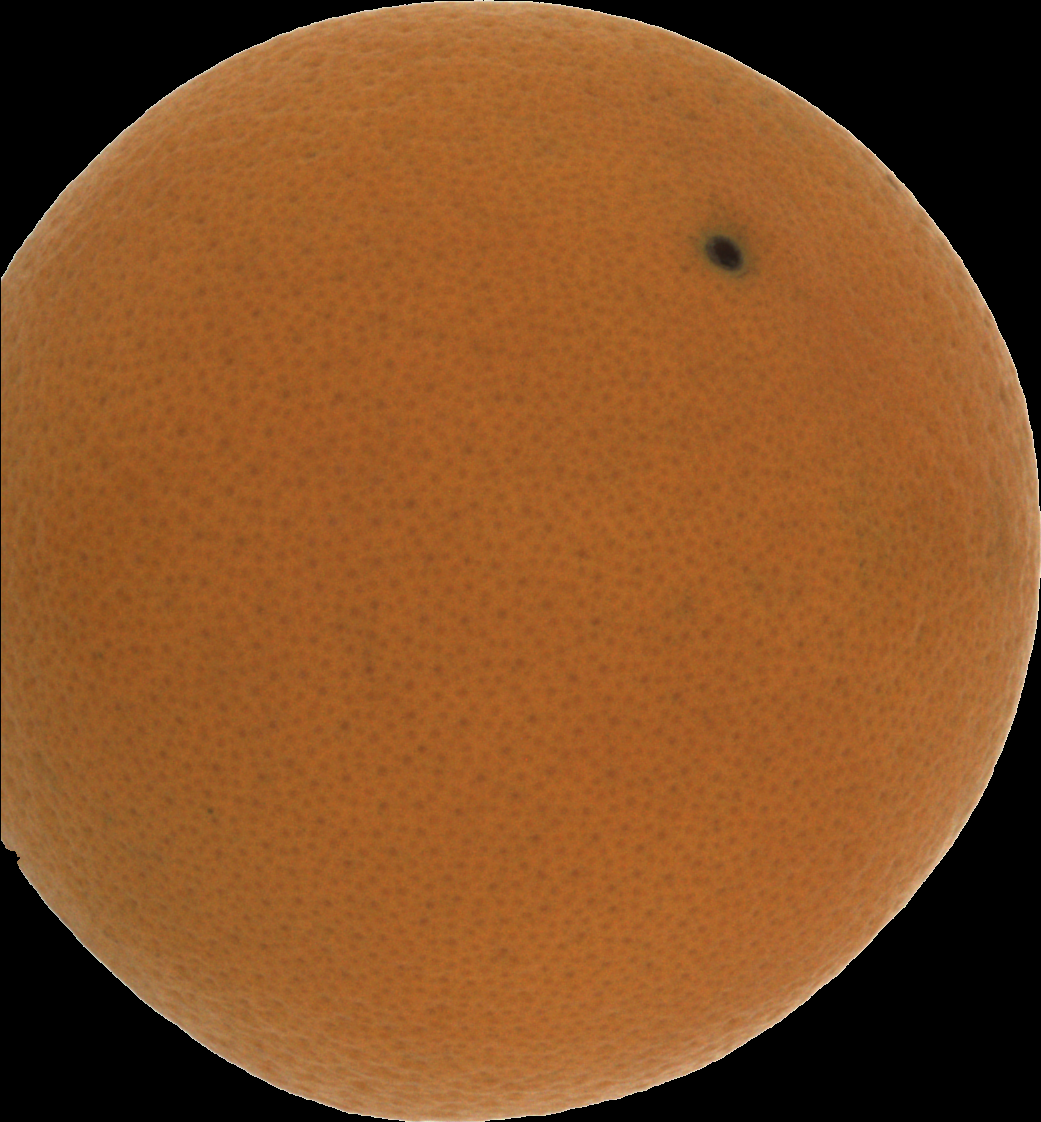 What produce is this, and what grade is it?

orange, good
